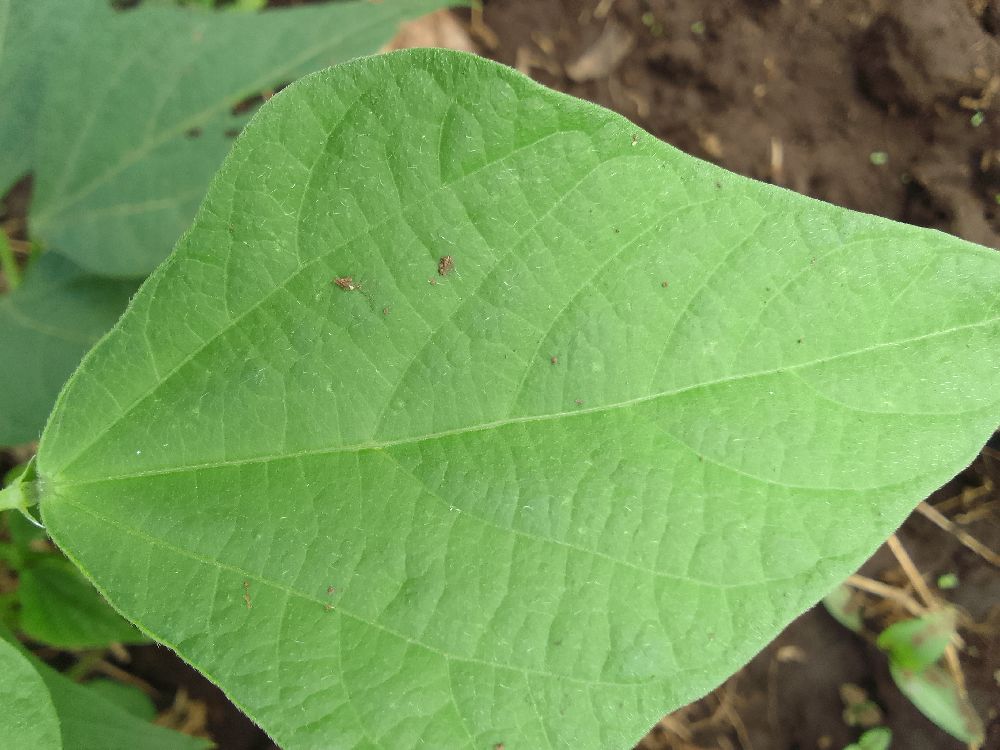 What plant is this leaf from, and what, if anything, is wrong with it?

common bean, healthy
